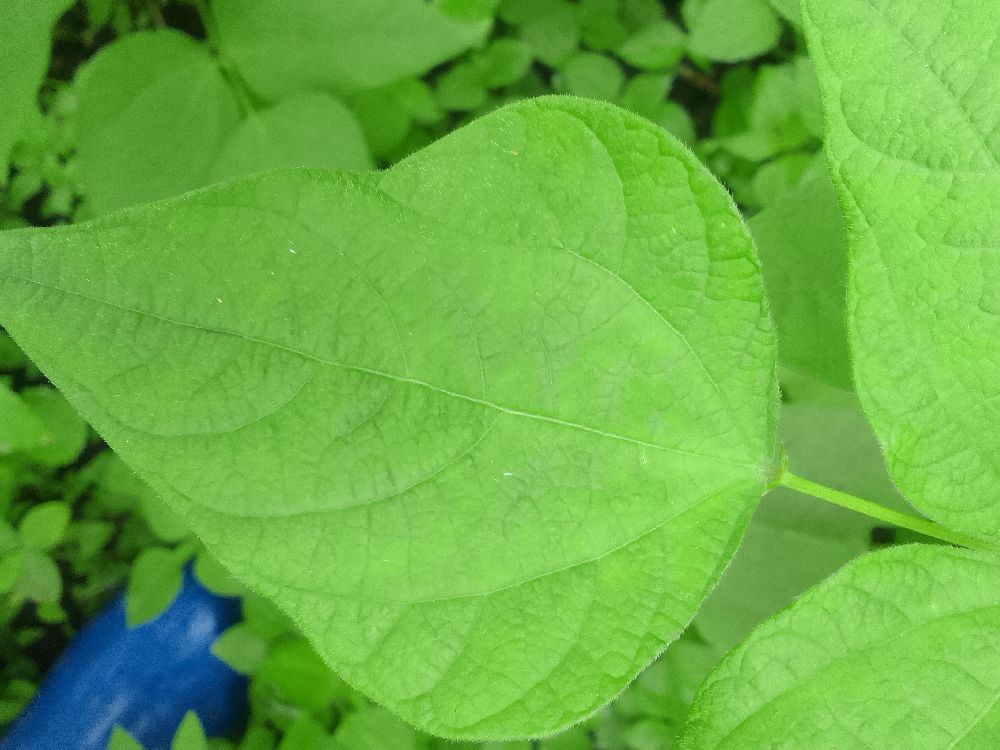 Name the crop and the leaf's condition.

common bean, healthy
